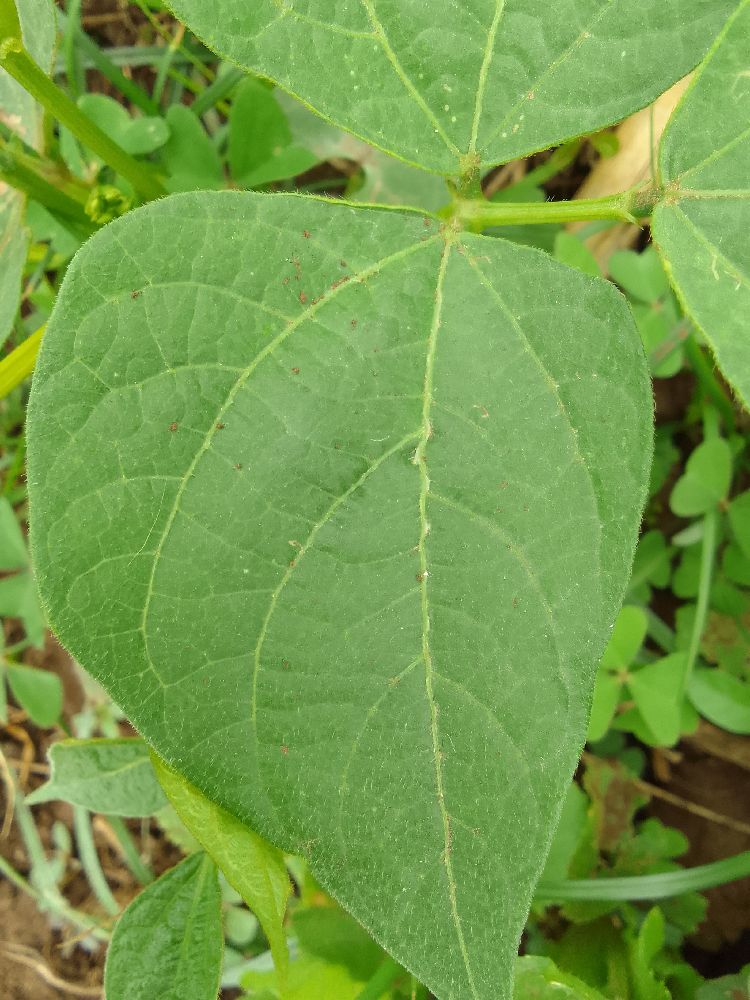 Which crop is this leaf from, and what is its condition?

common bean, healthy
